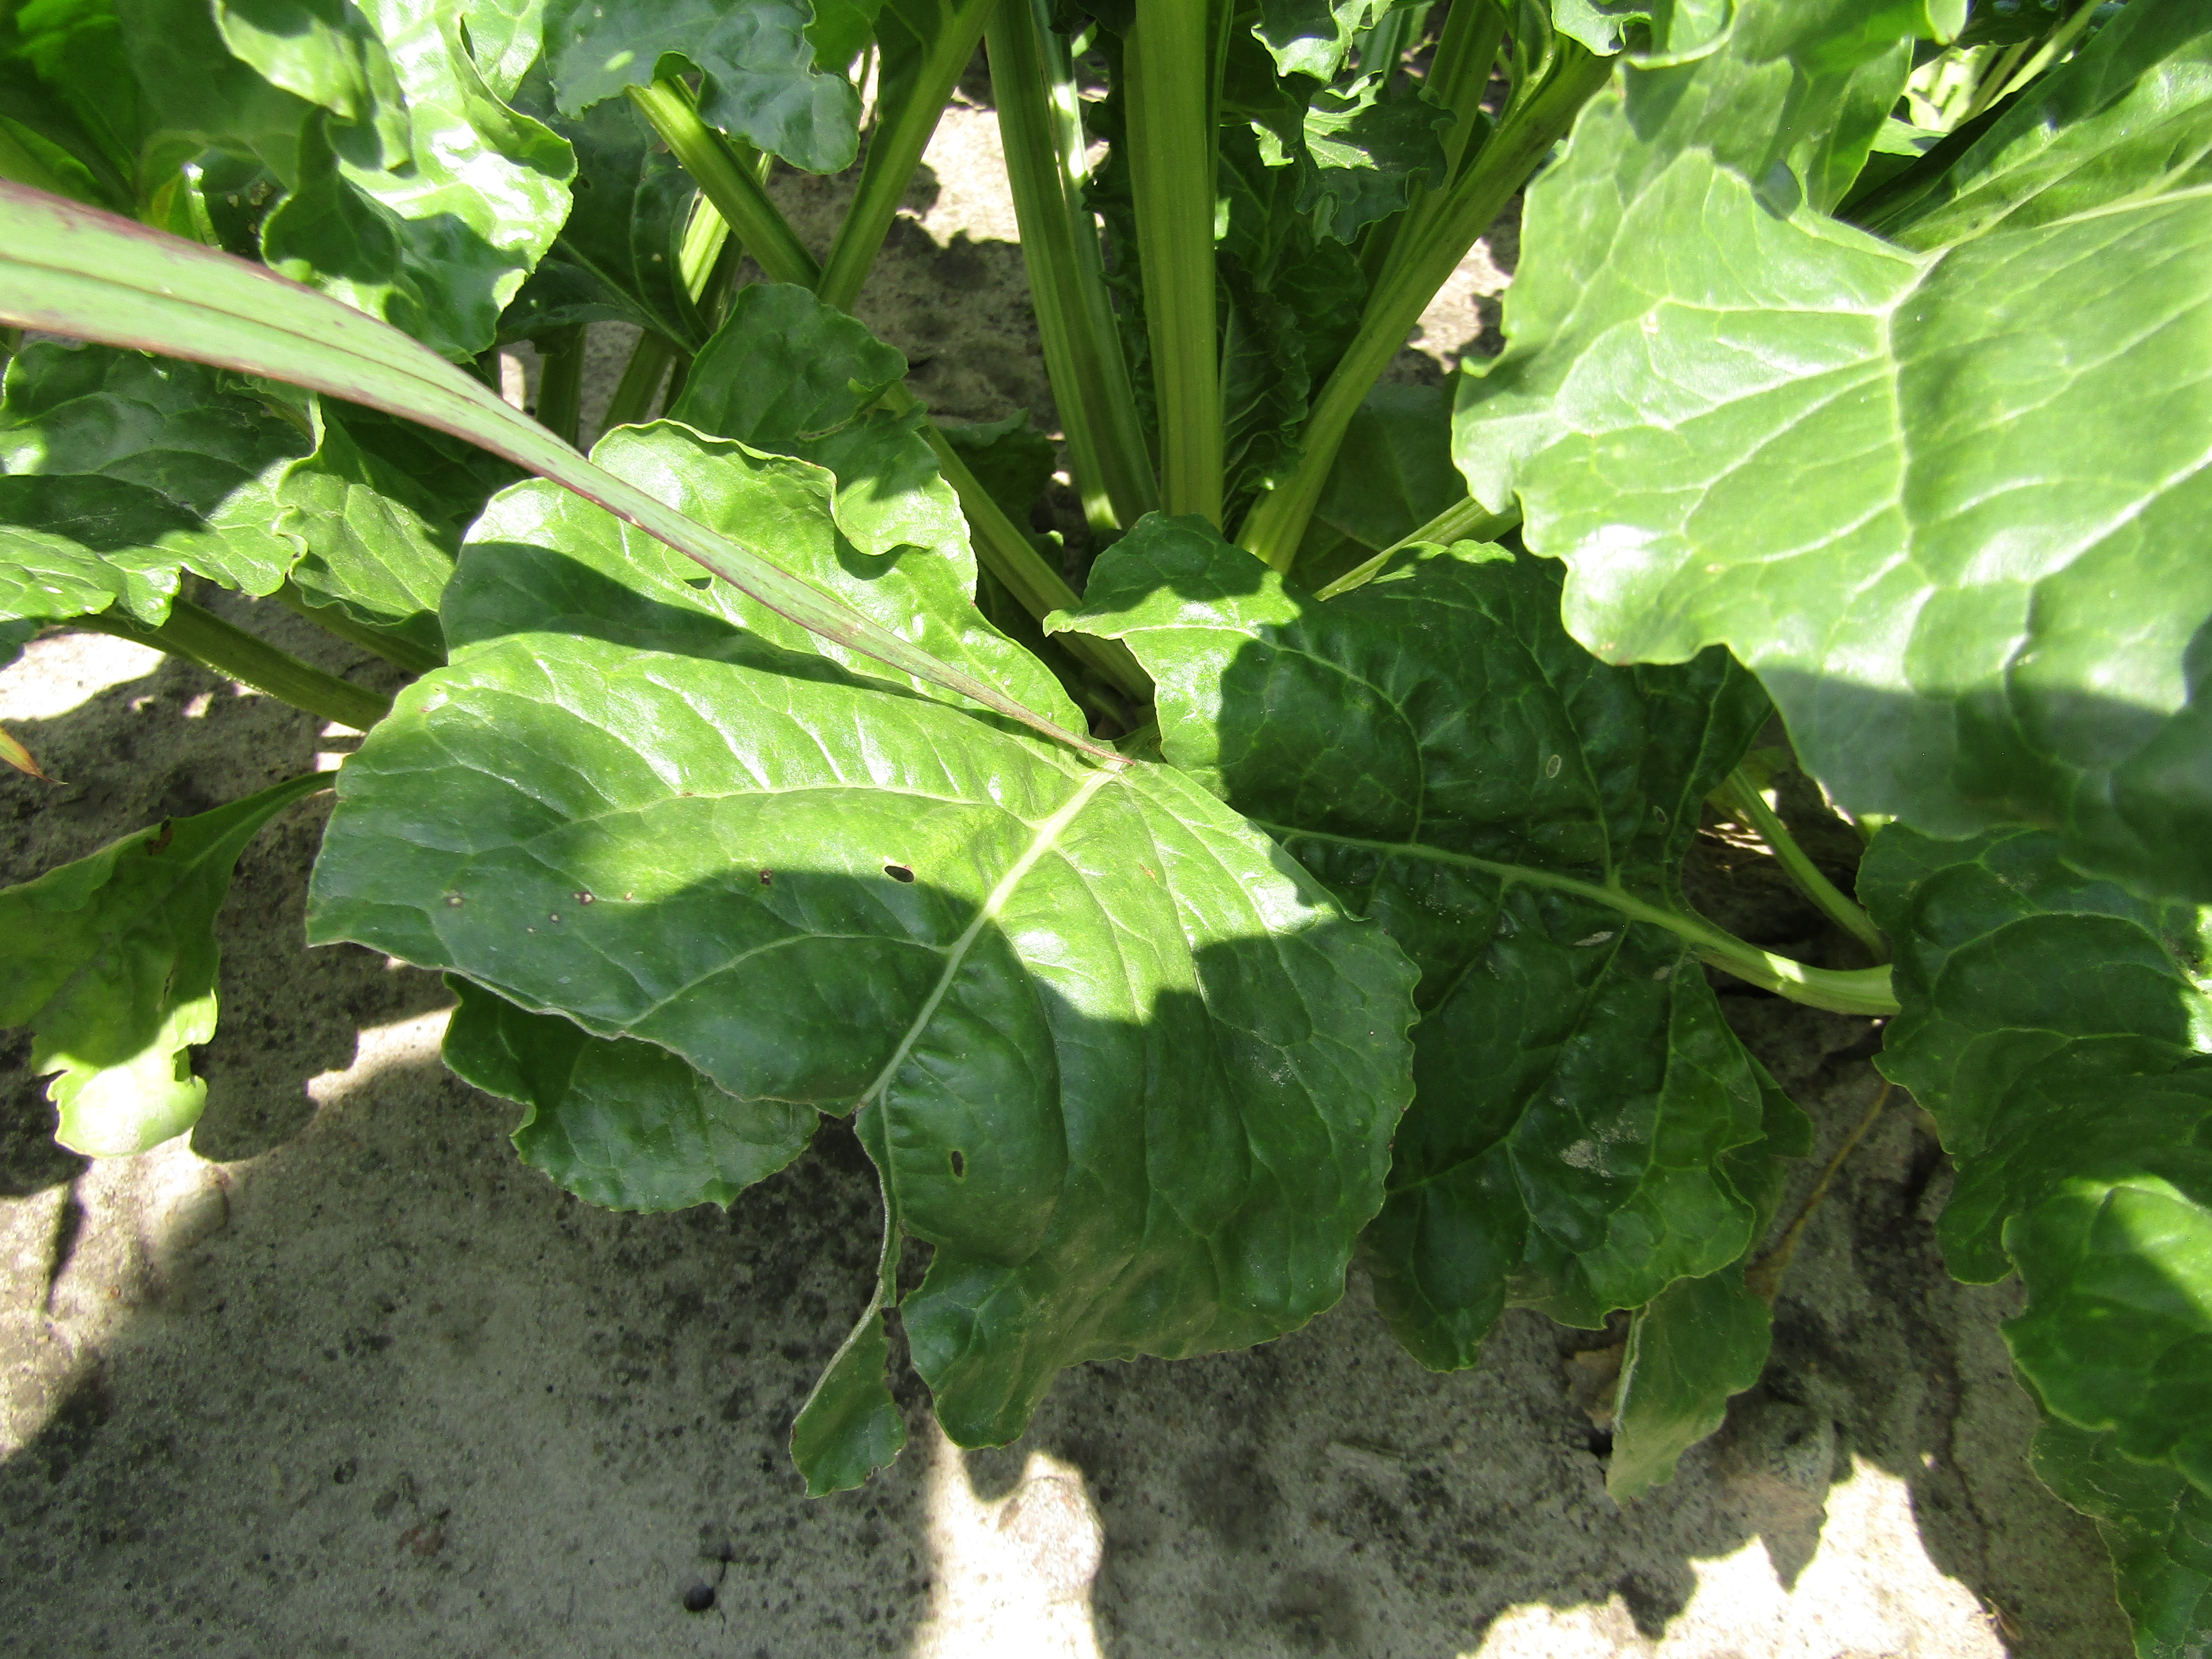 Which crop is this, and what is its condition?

beet, cercospora
